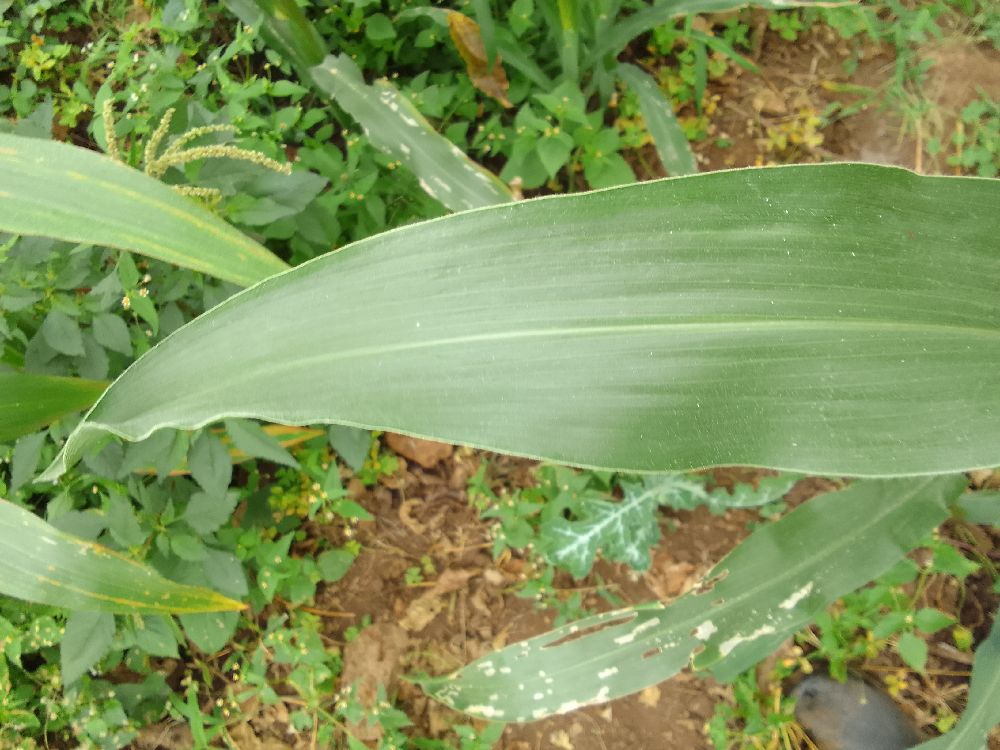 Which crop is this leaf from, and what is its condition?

maize, healthy
